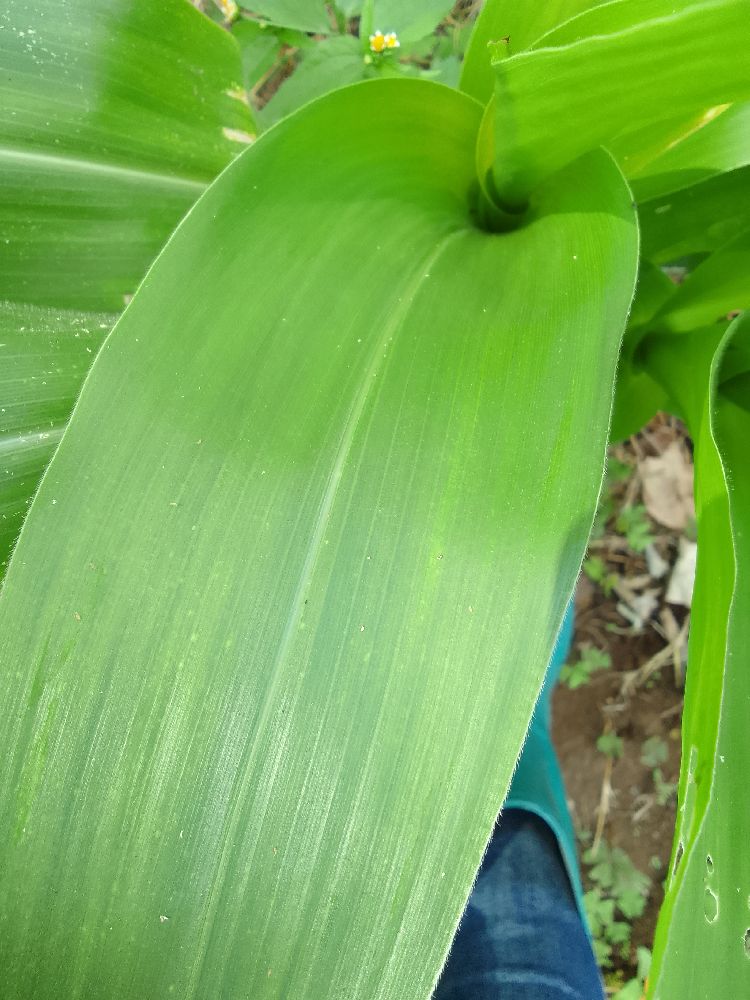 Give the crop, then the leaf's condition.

maize, healthy
